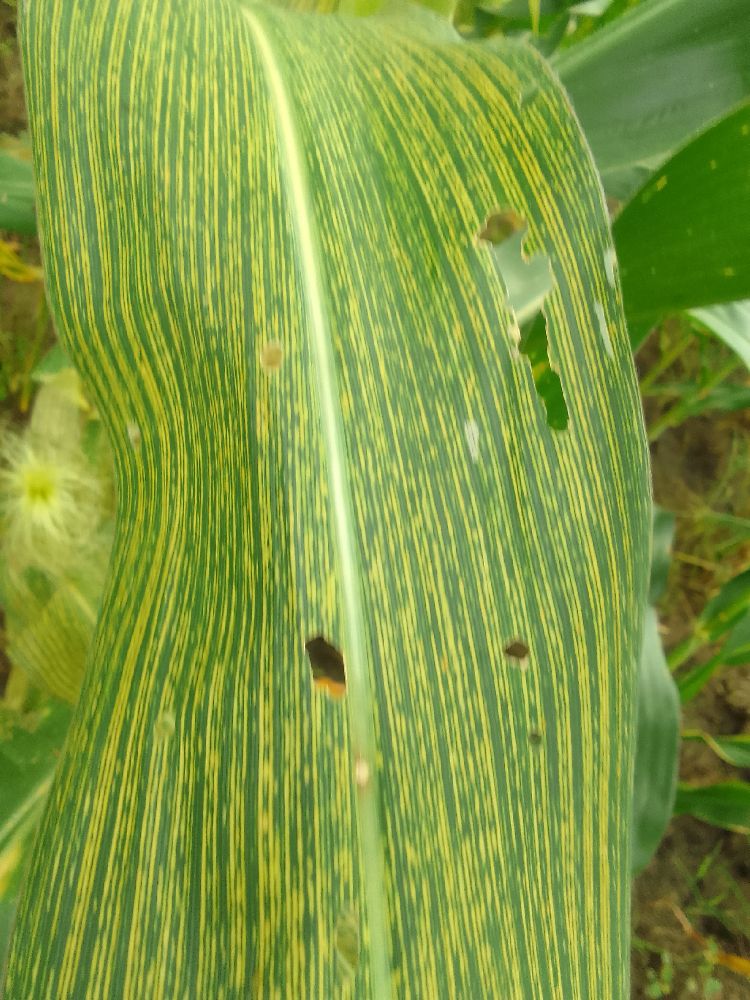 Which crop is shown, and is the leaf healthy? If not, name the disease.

maize, maize streak virus
